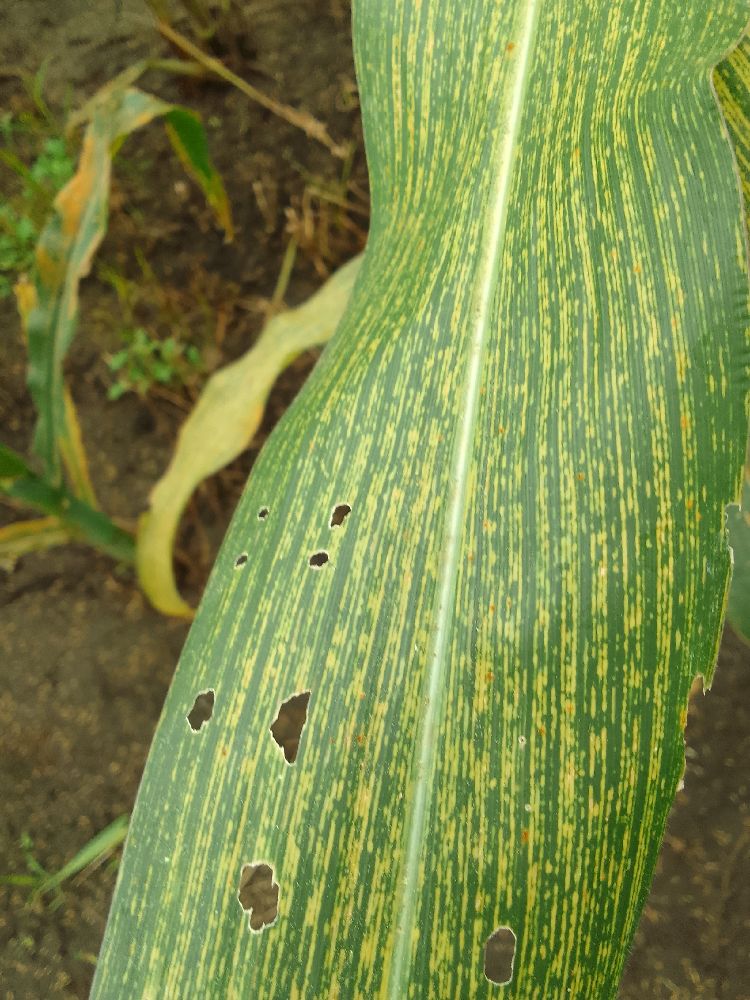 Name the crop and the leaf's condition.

maize, maize streak virus
